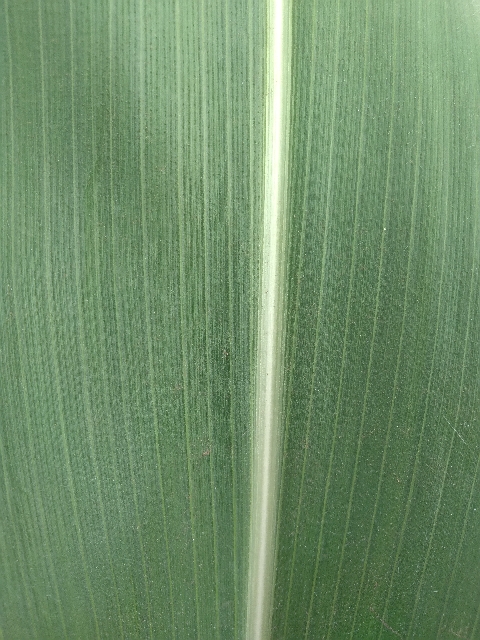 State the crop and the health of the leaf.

maize, healthy
